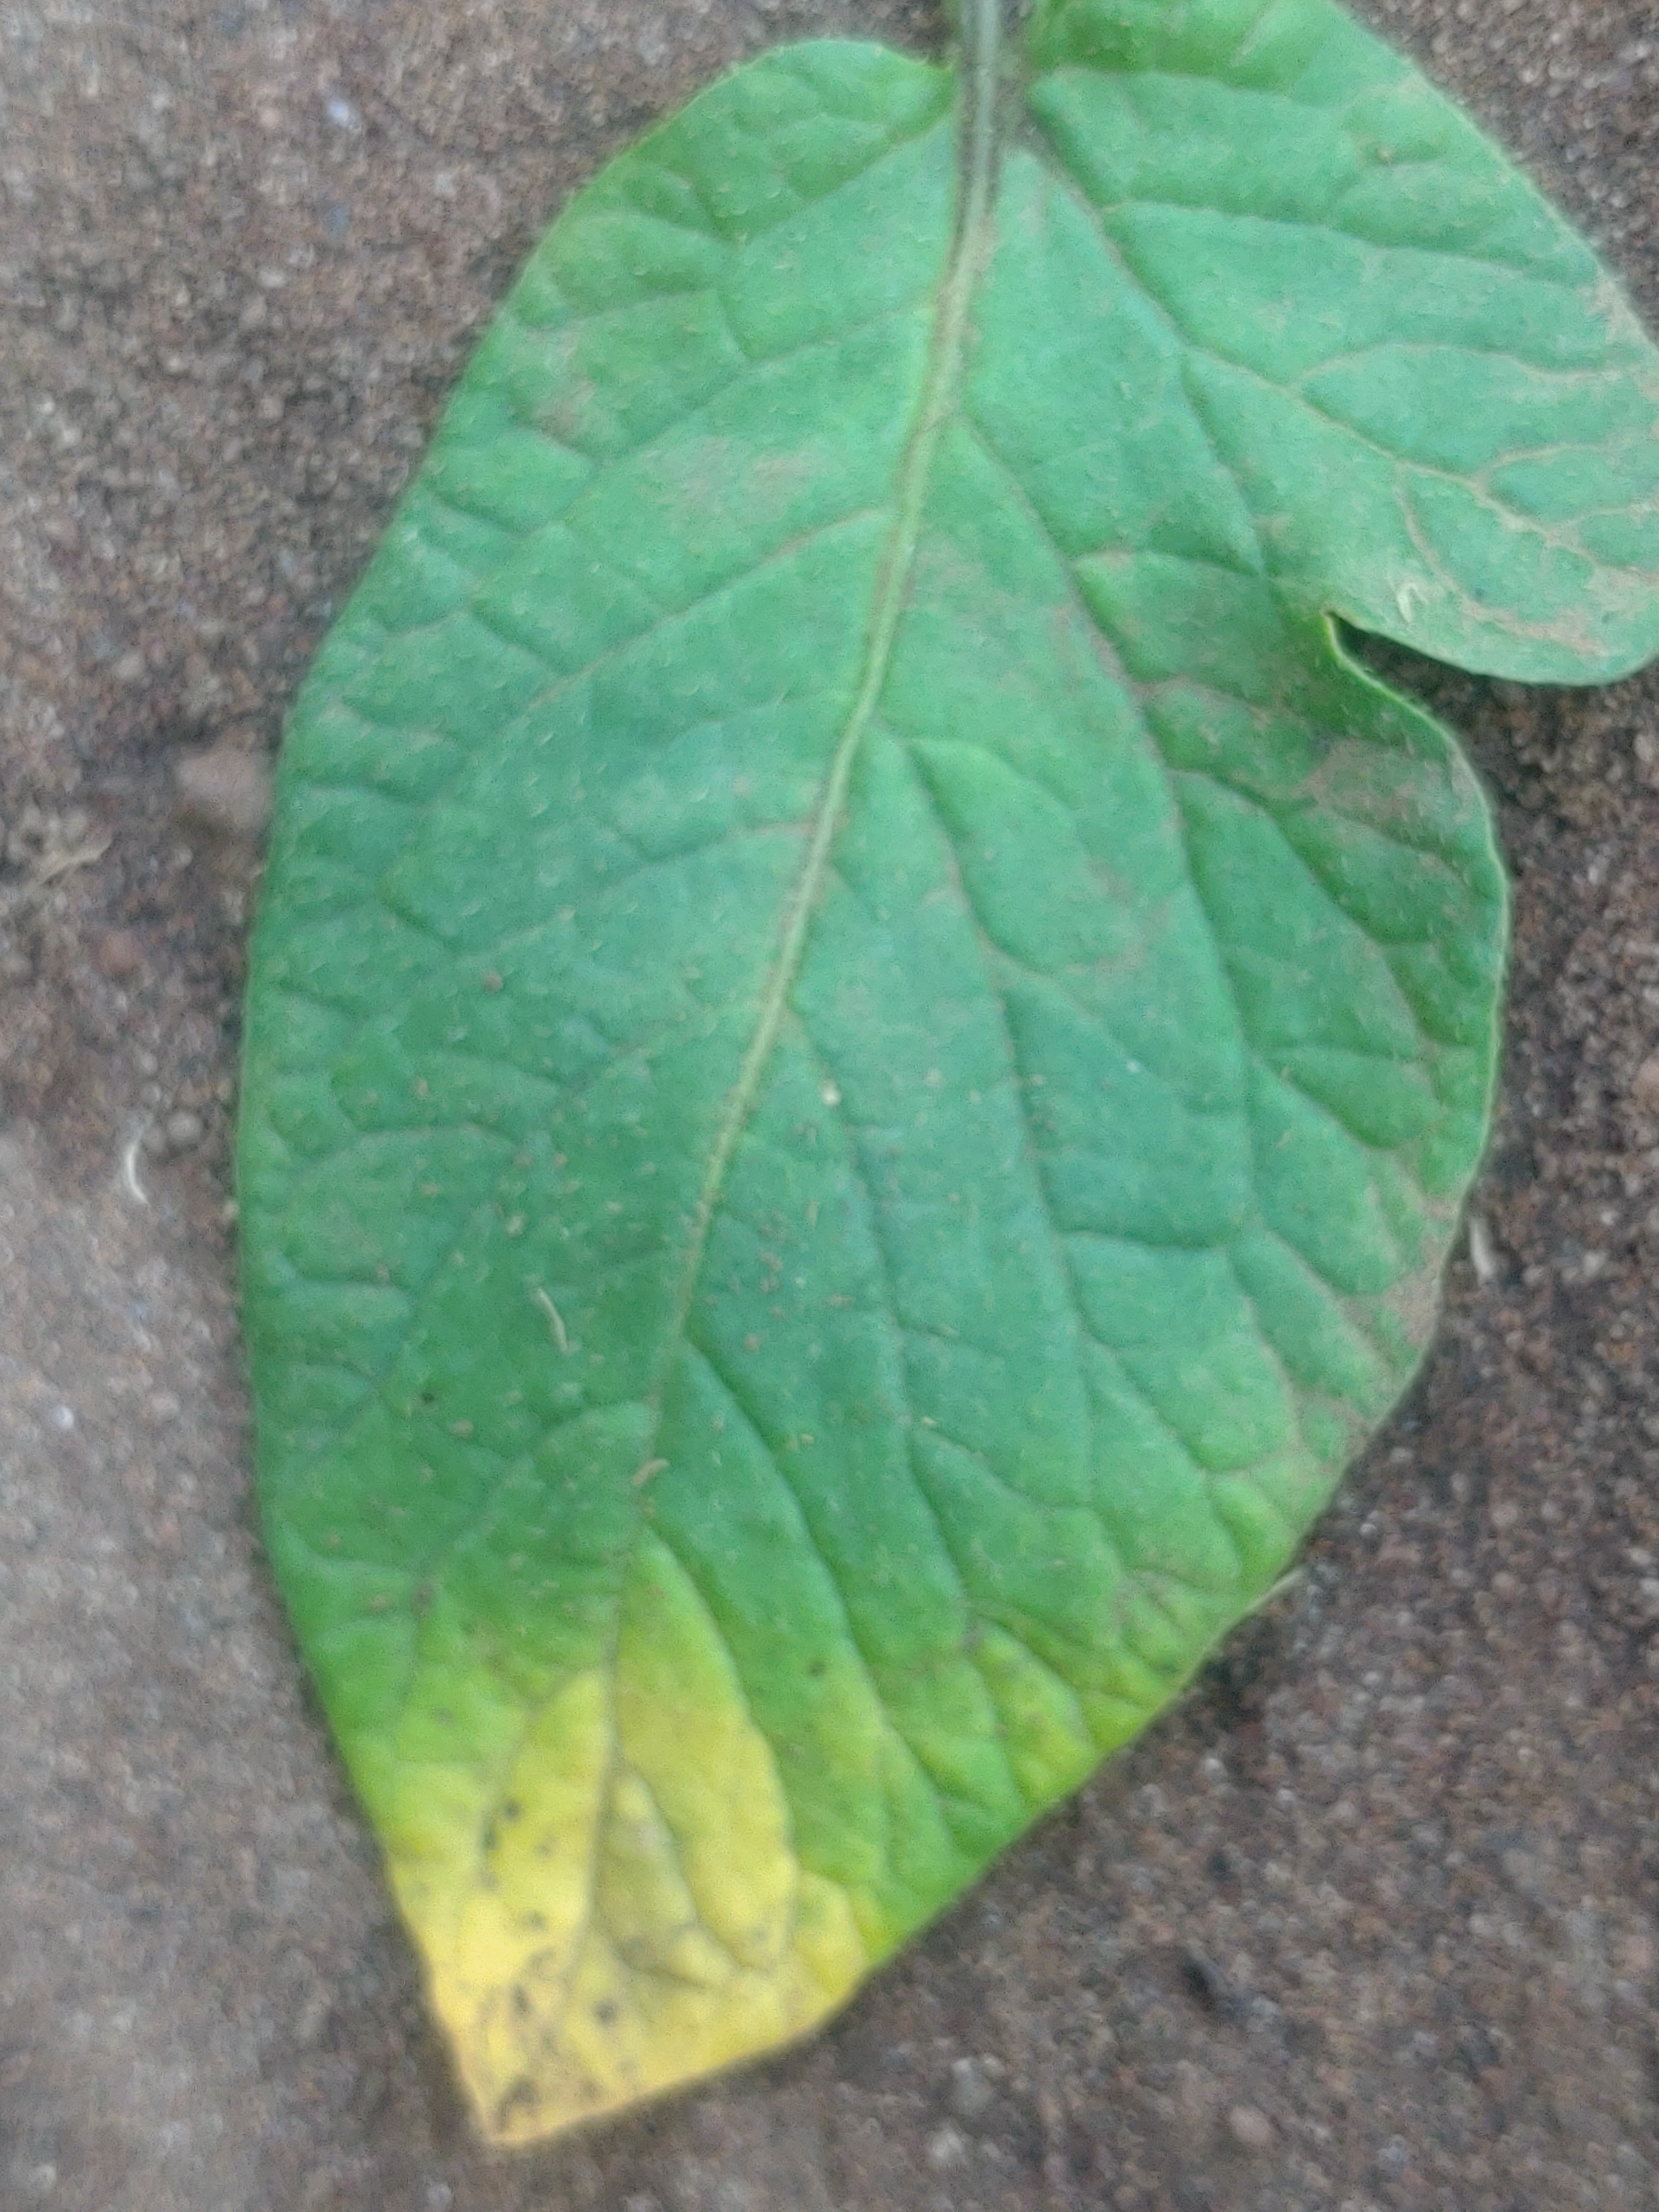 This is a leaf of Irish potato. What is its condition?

late blight
